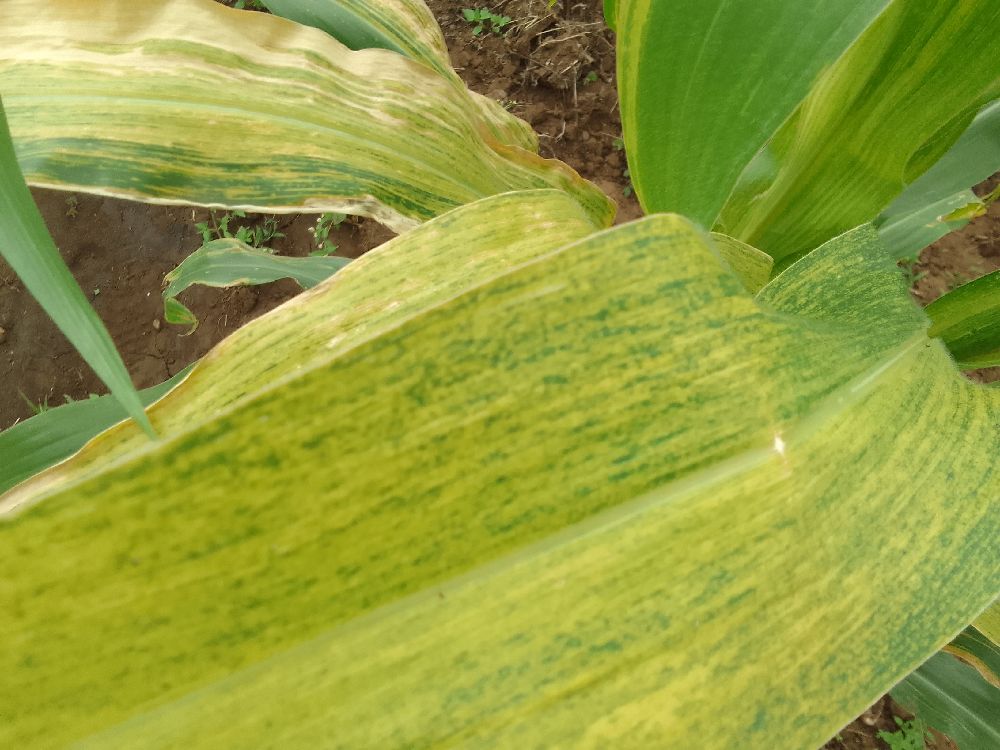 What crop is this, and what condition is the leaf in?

maize, maize lethal necrosis
